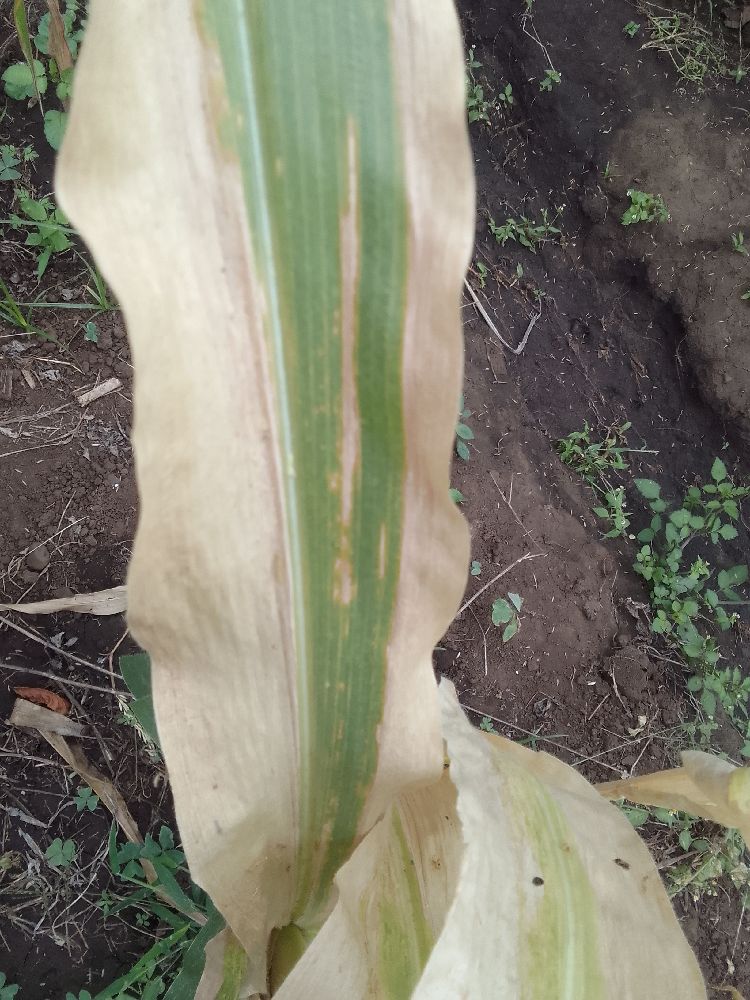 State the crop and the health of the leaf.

maize, maize lethal necrosis
